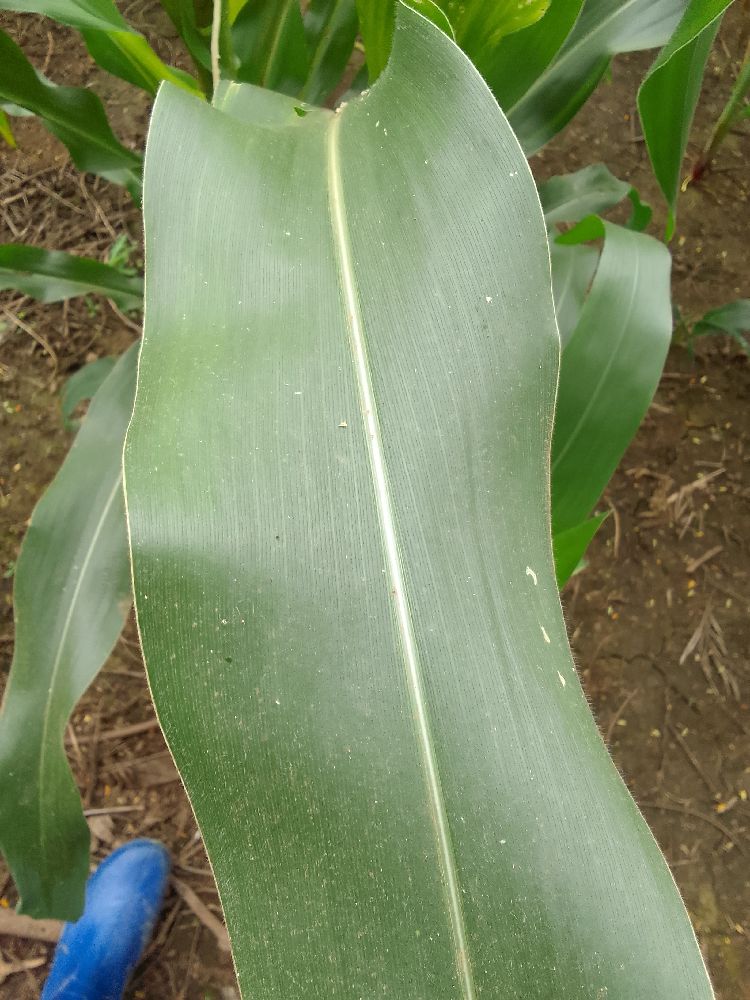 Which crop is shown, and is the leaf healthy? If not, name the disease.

maize, healthy
